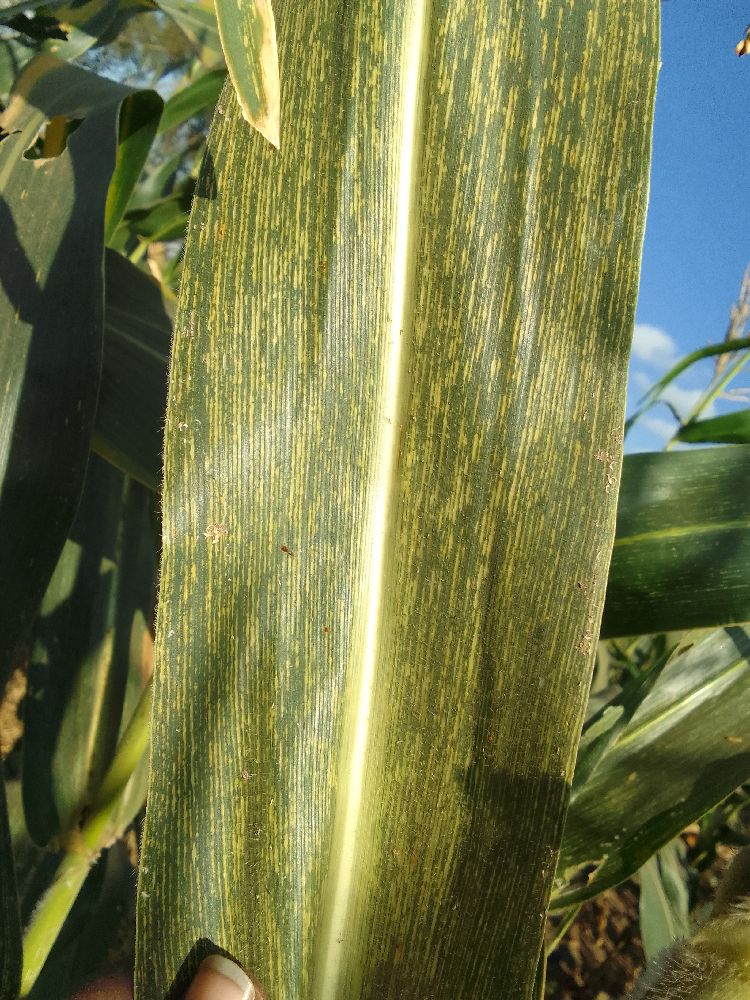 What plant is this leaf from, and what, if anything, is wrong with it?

maize, maize streak virus
